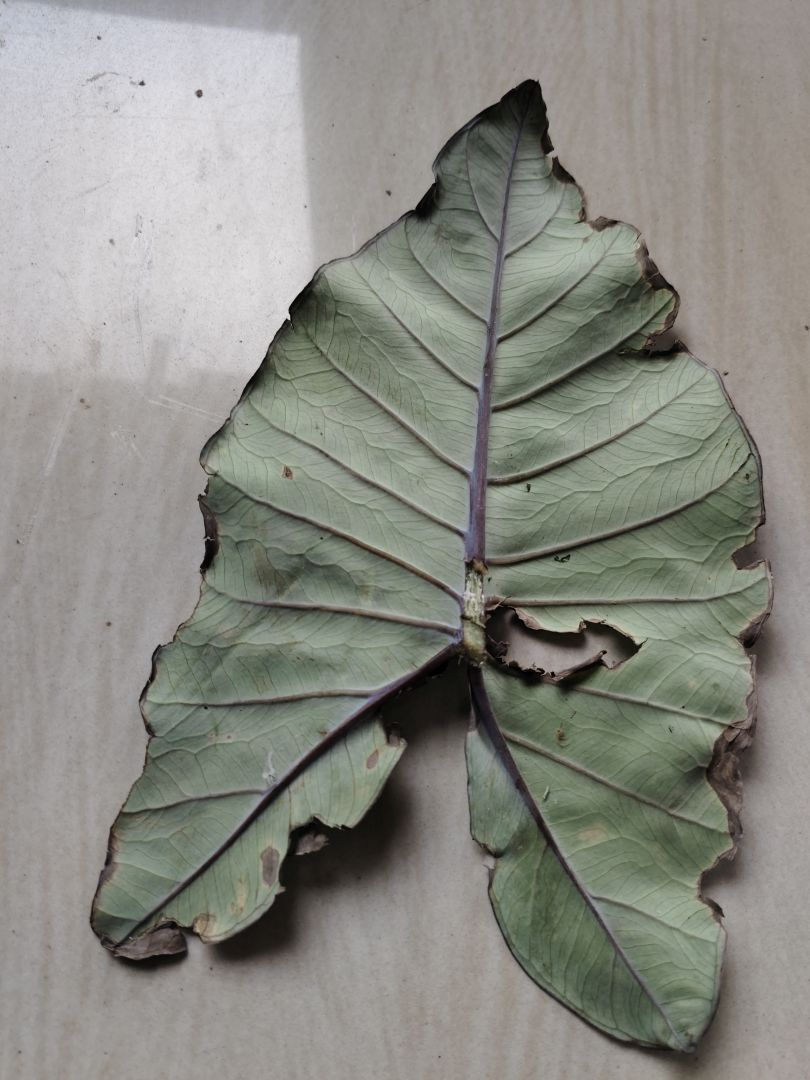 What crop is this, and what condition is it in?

taro, leaf blight
